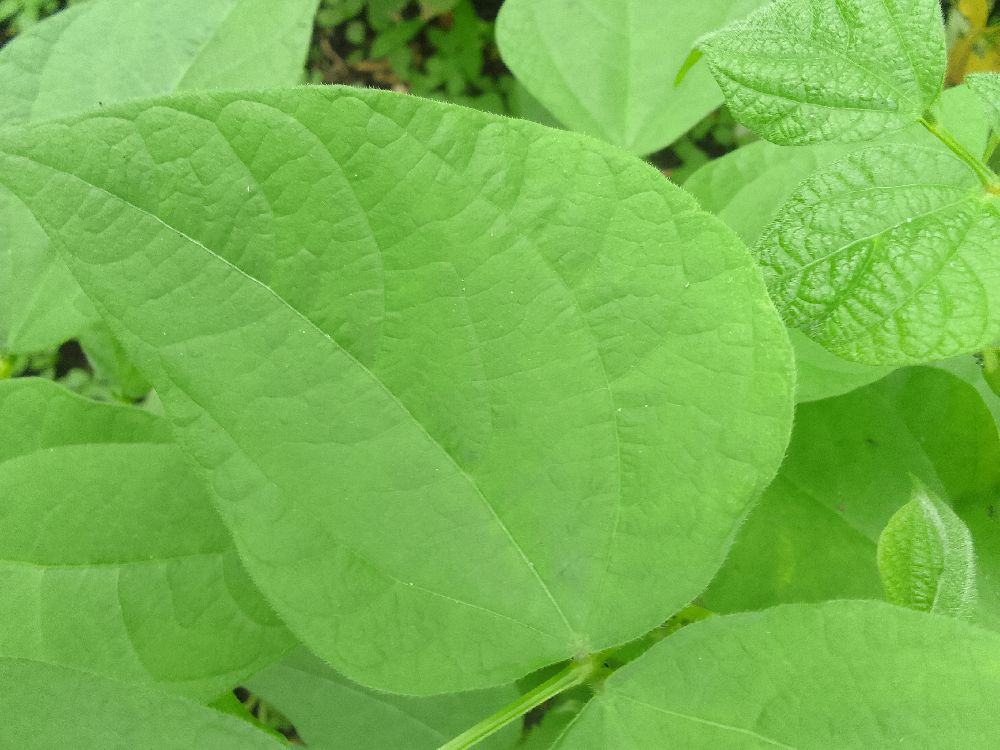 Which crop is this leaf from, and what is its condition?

common bean, healthy
